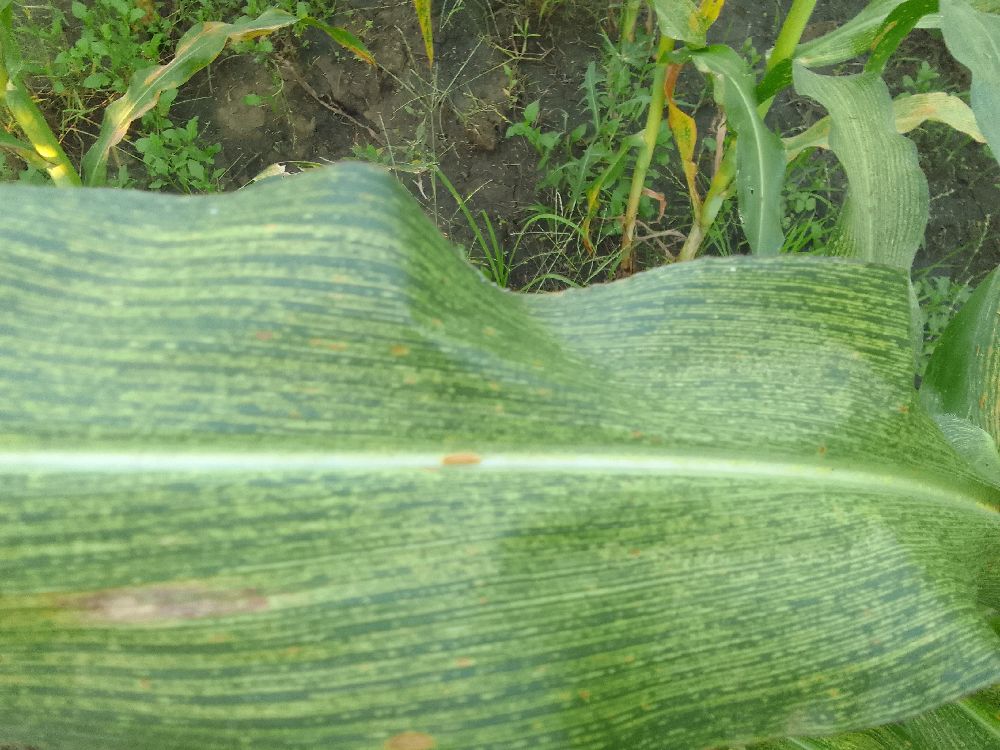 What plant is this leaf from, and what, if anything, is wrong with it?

maize, maize streak virus
